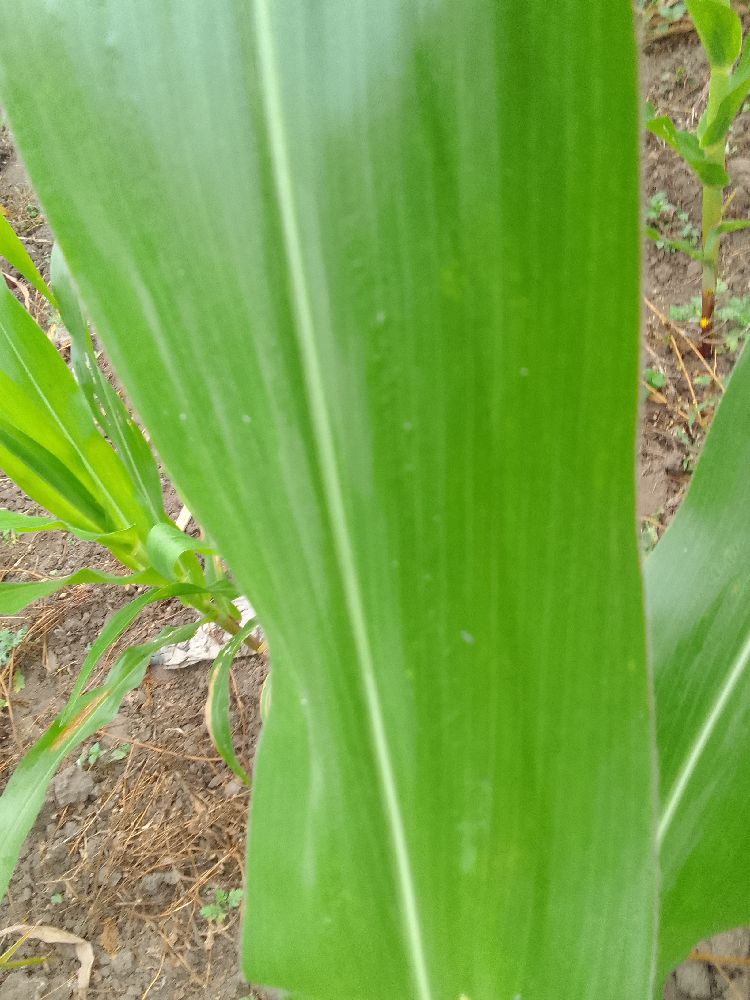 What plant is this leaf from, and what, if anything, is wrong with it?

maize, healthy
